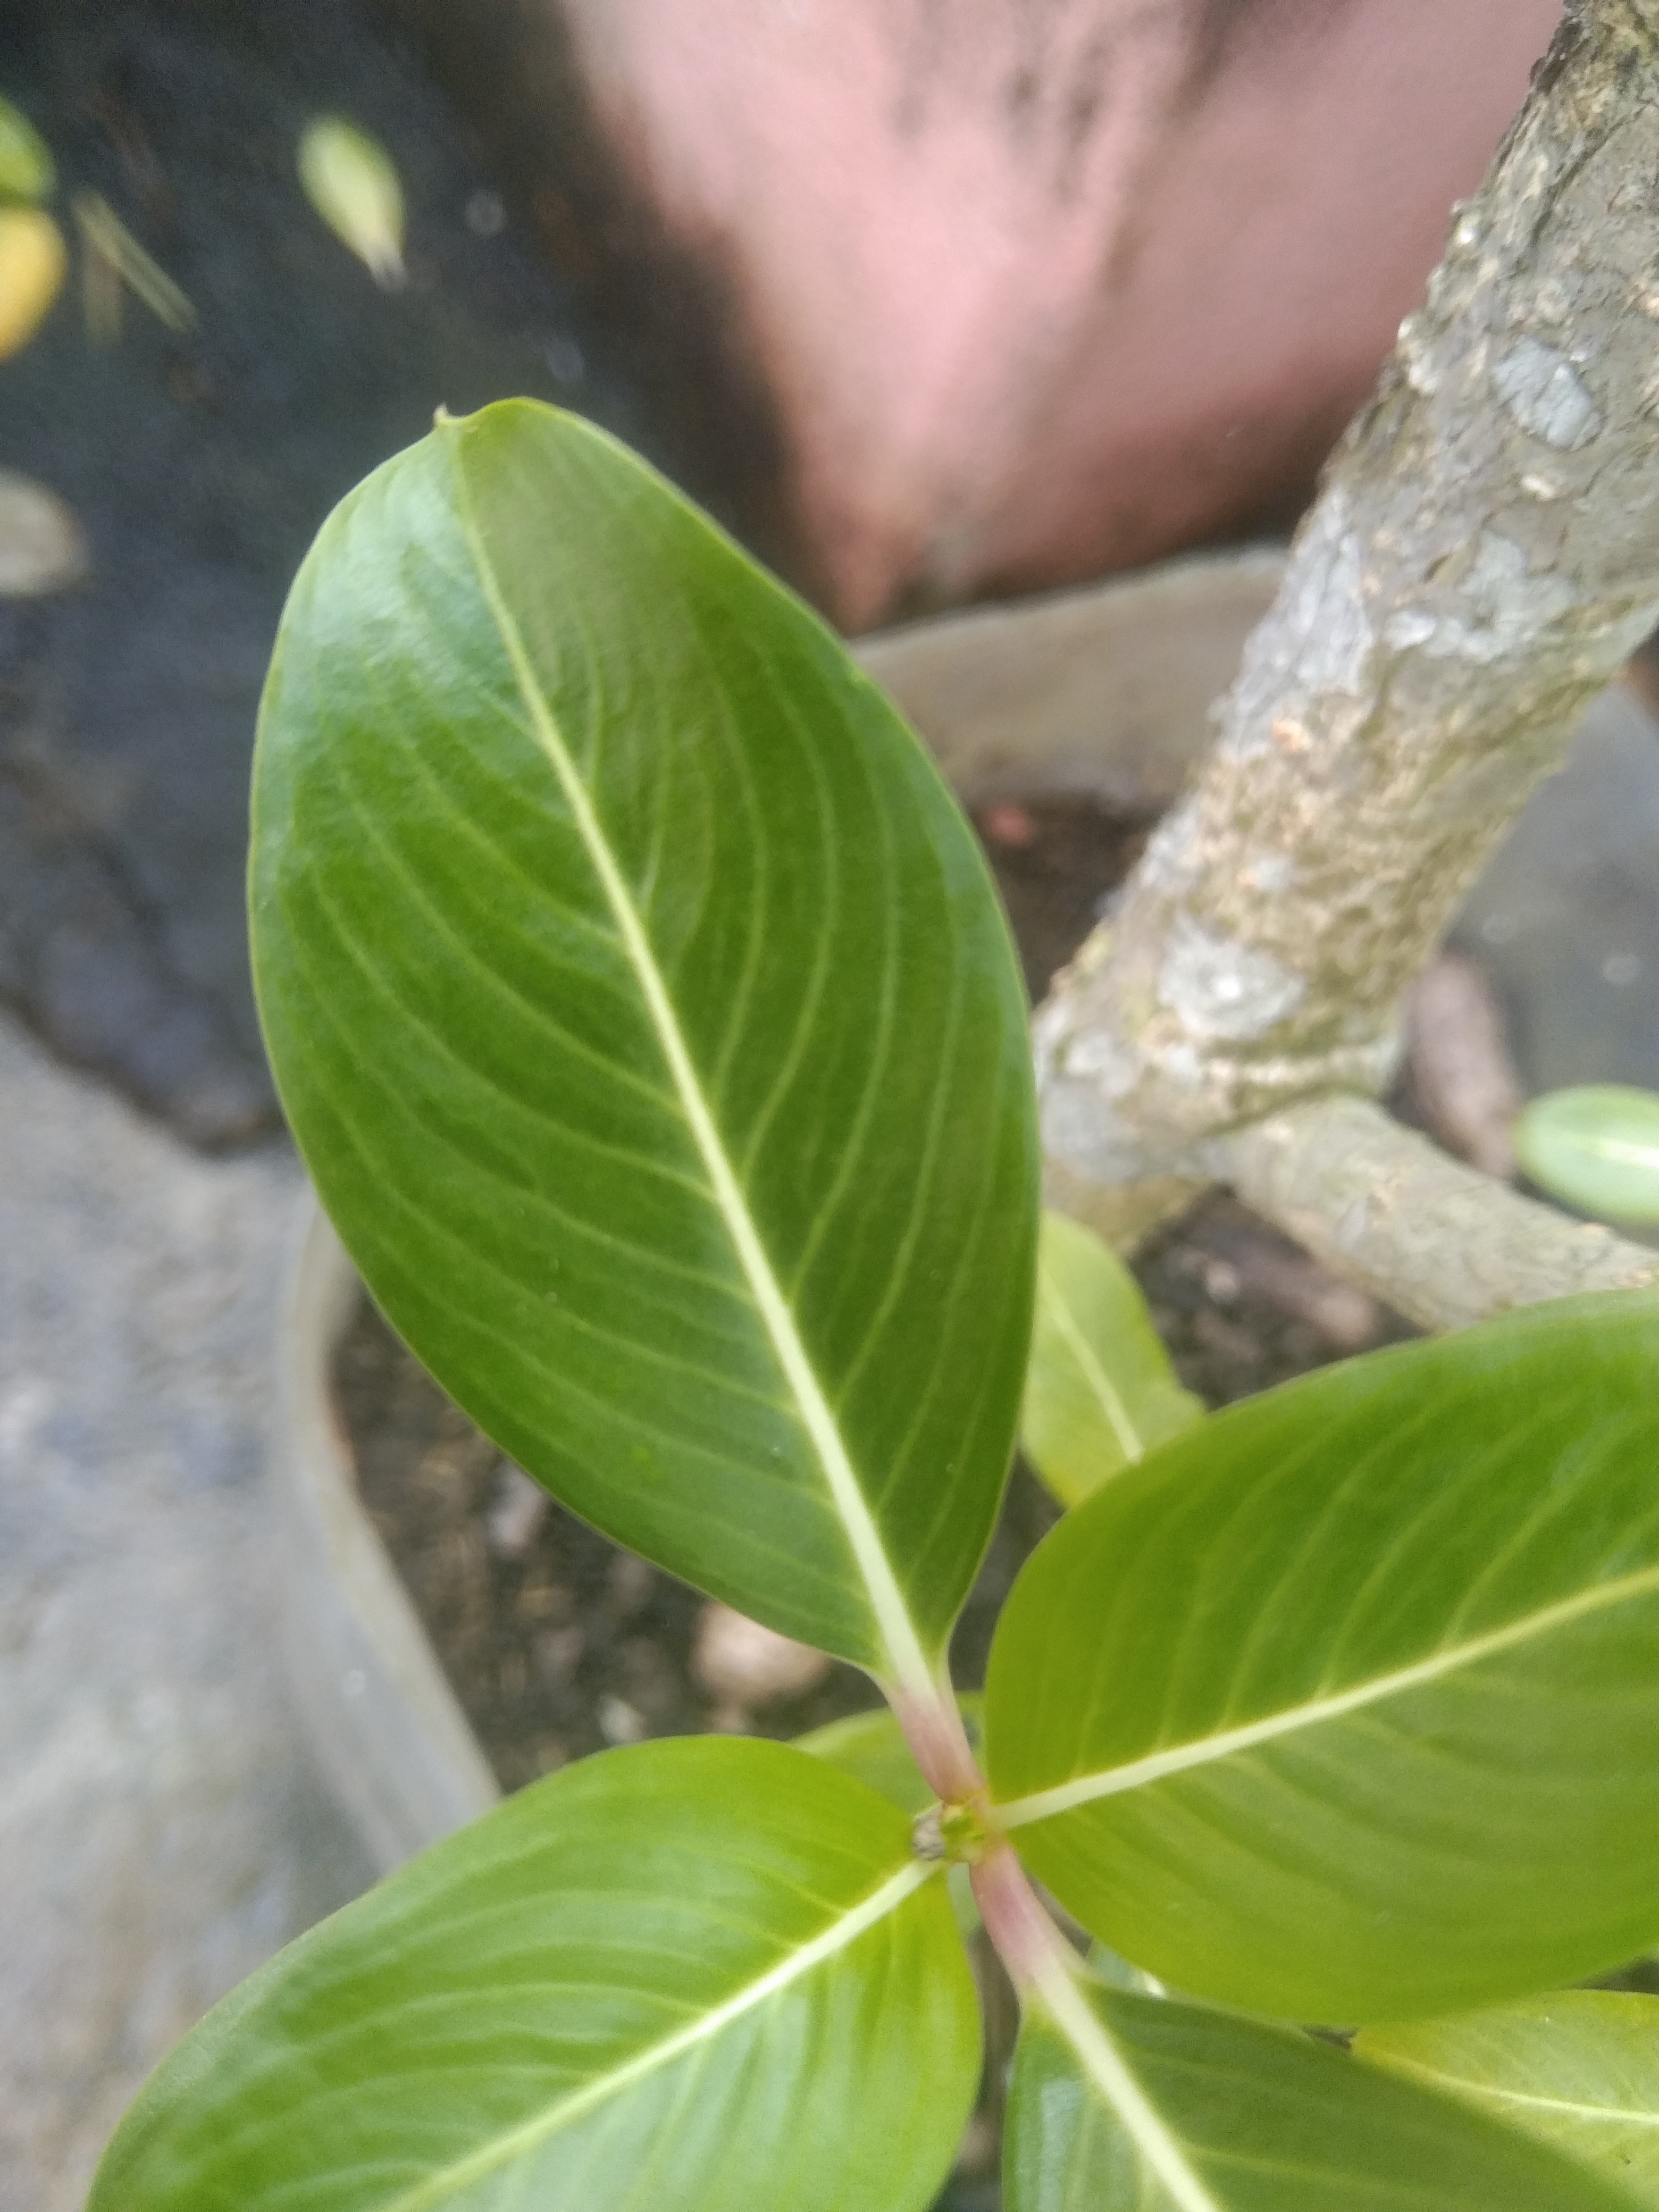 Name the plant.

rose periwinkle
